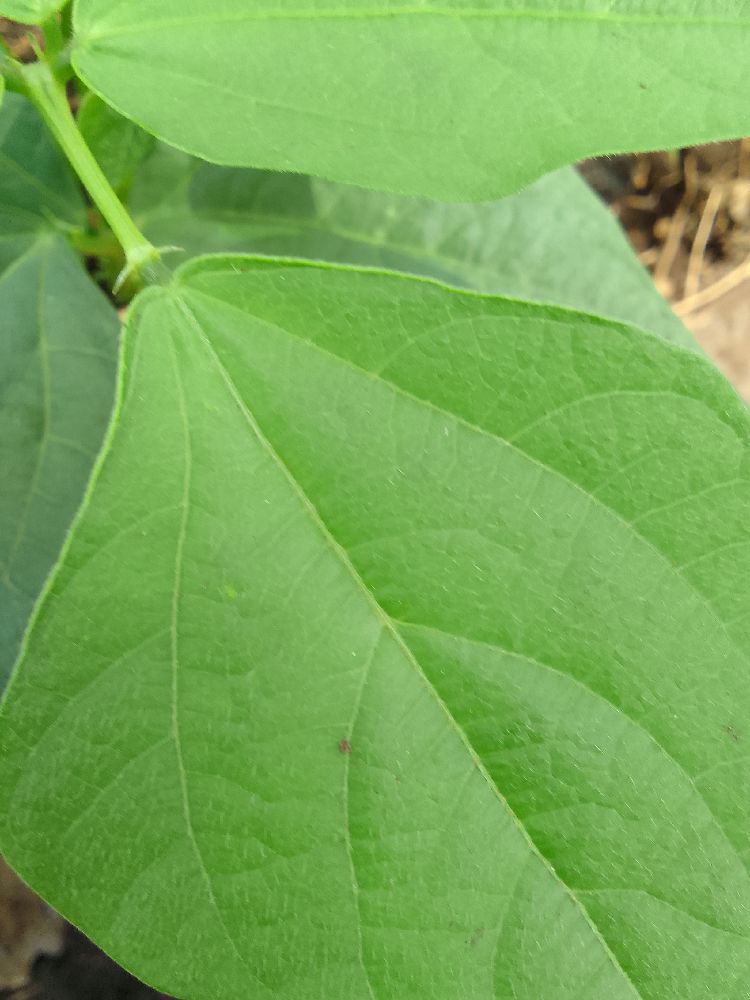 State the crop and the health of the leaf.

common bean, healthy
